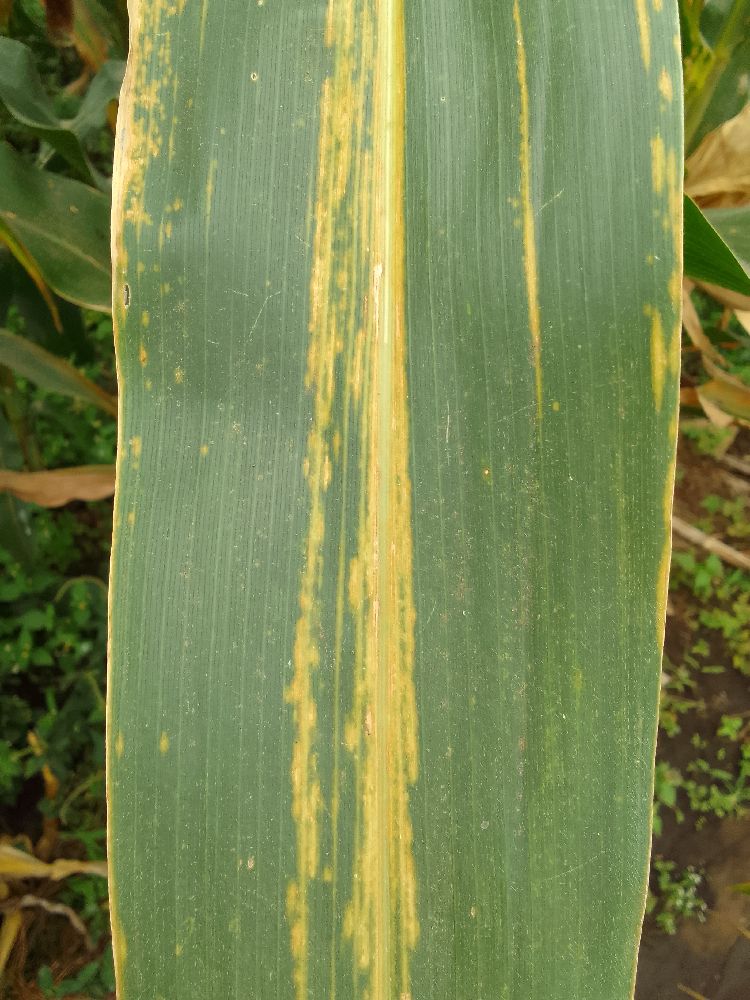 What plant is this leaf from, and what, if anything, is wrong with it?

maize, maize lethal necrosis
